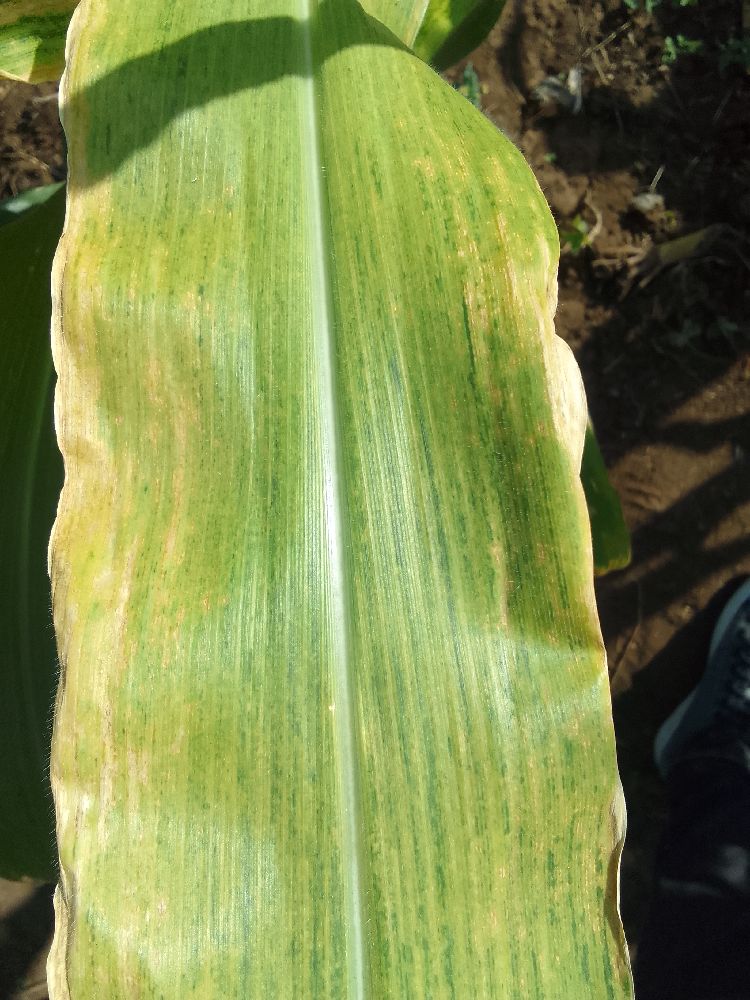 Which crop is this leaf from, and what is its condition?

maize, maize lethal necrosis
